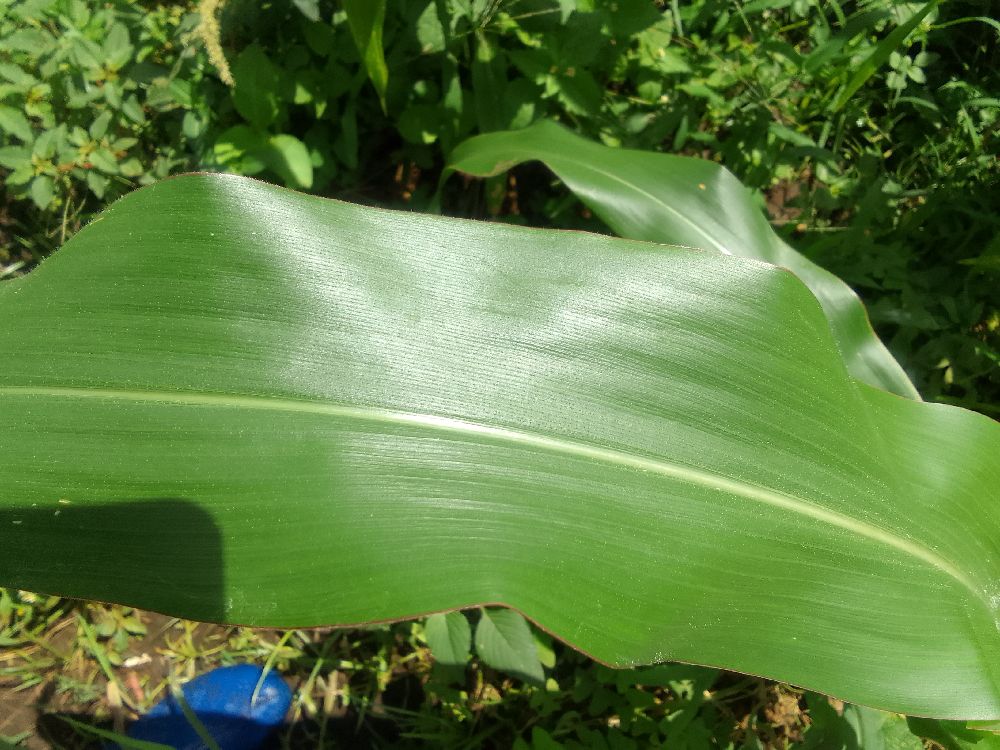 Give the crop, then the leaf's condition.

maize, healthy
